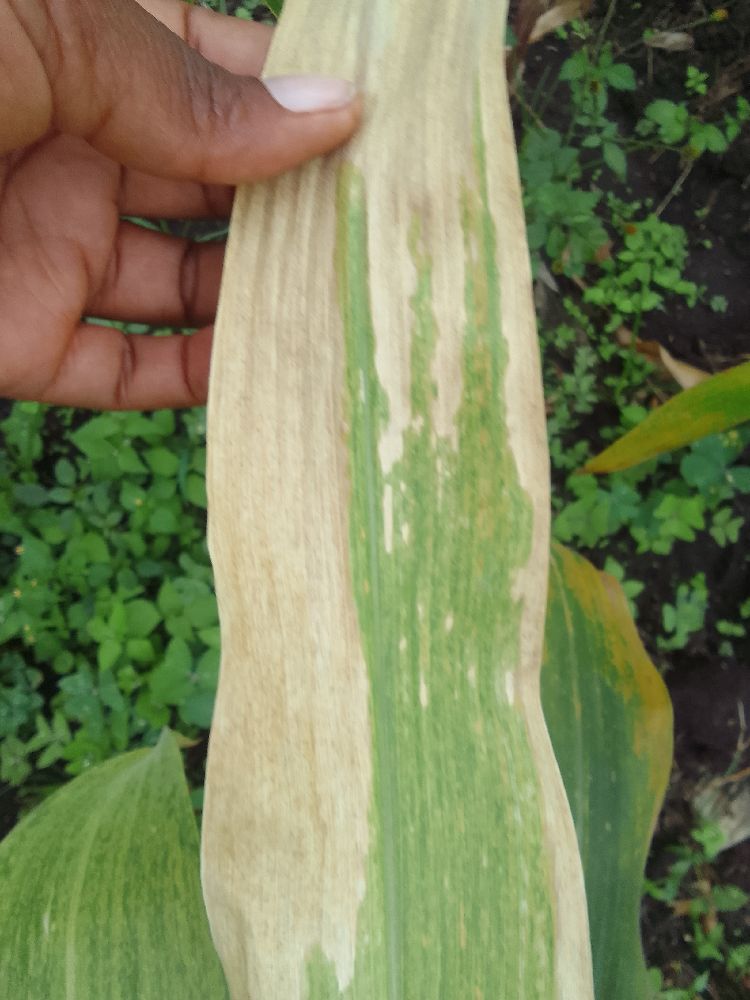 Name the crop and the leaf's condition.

maize, maize lethal necrosis
